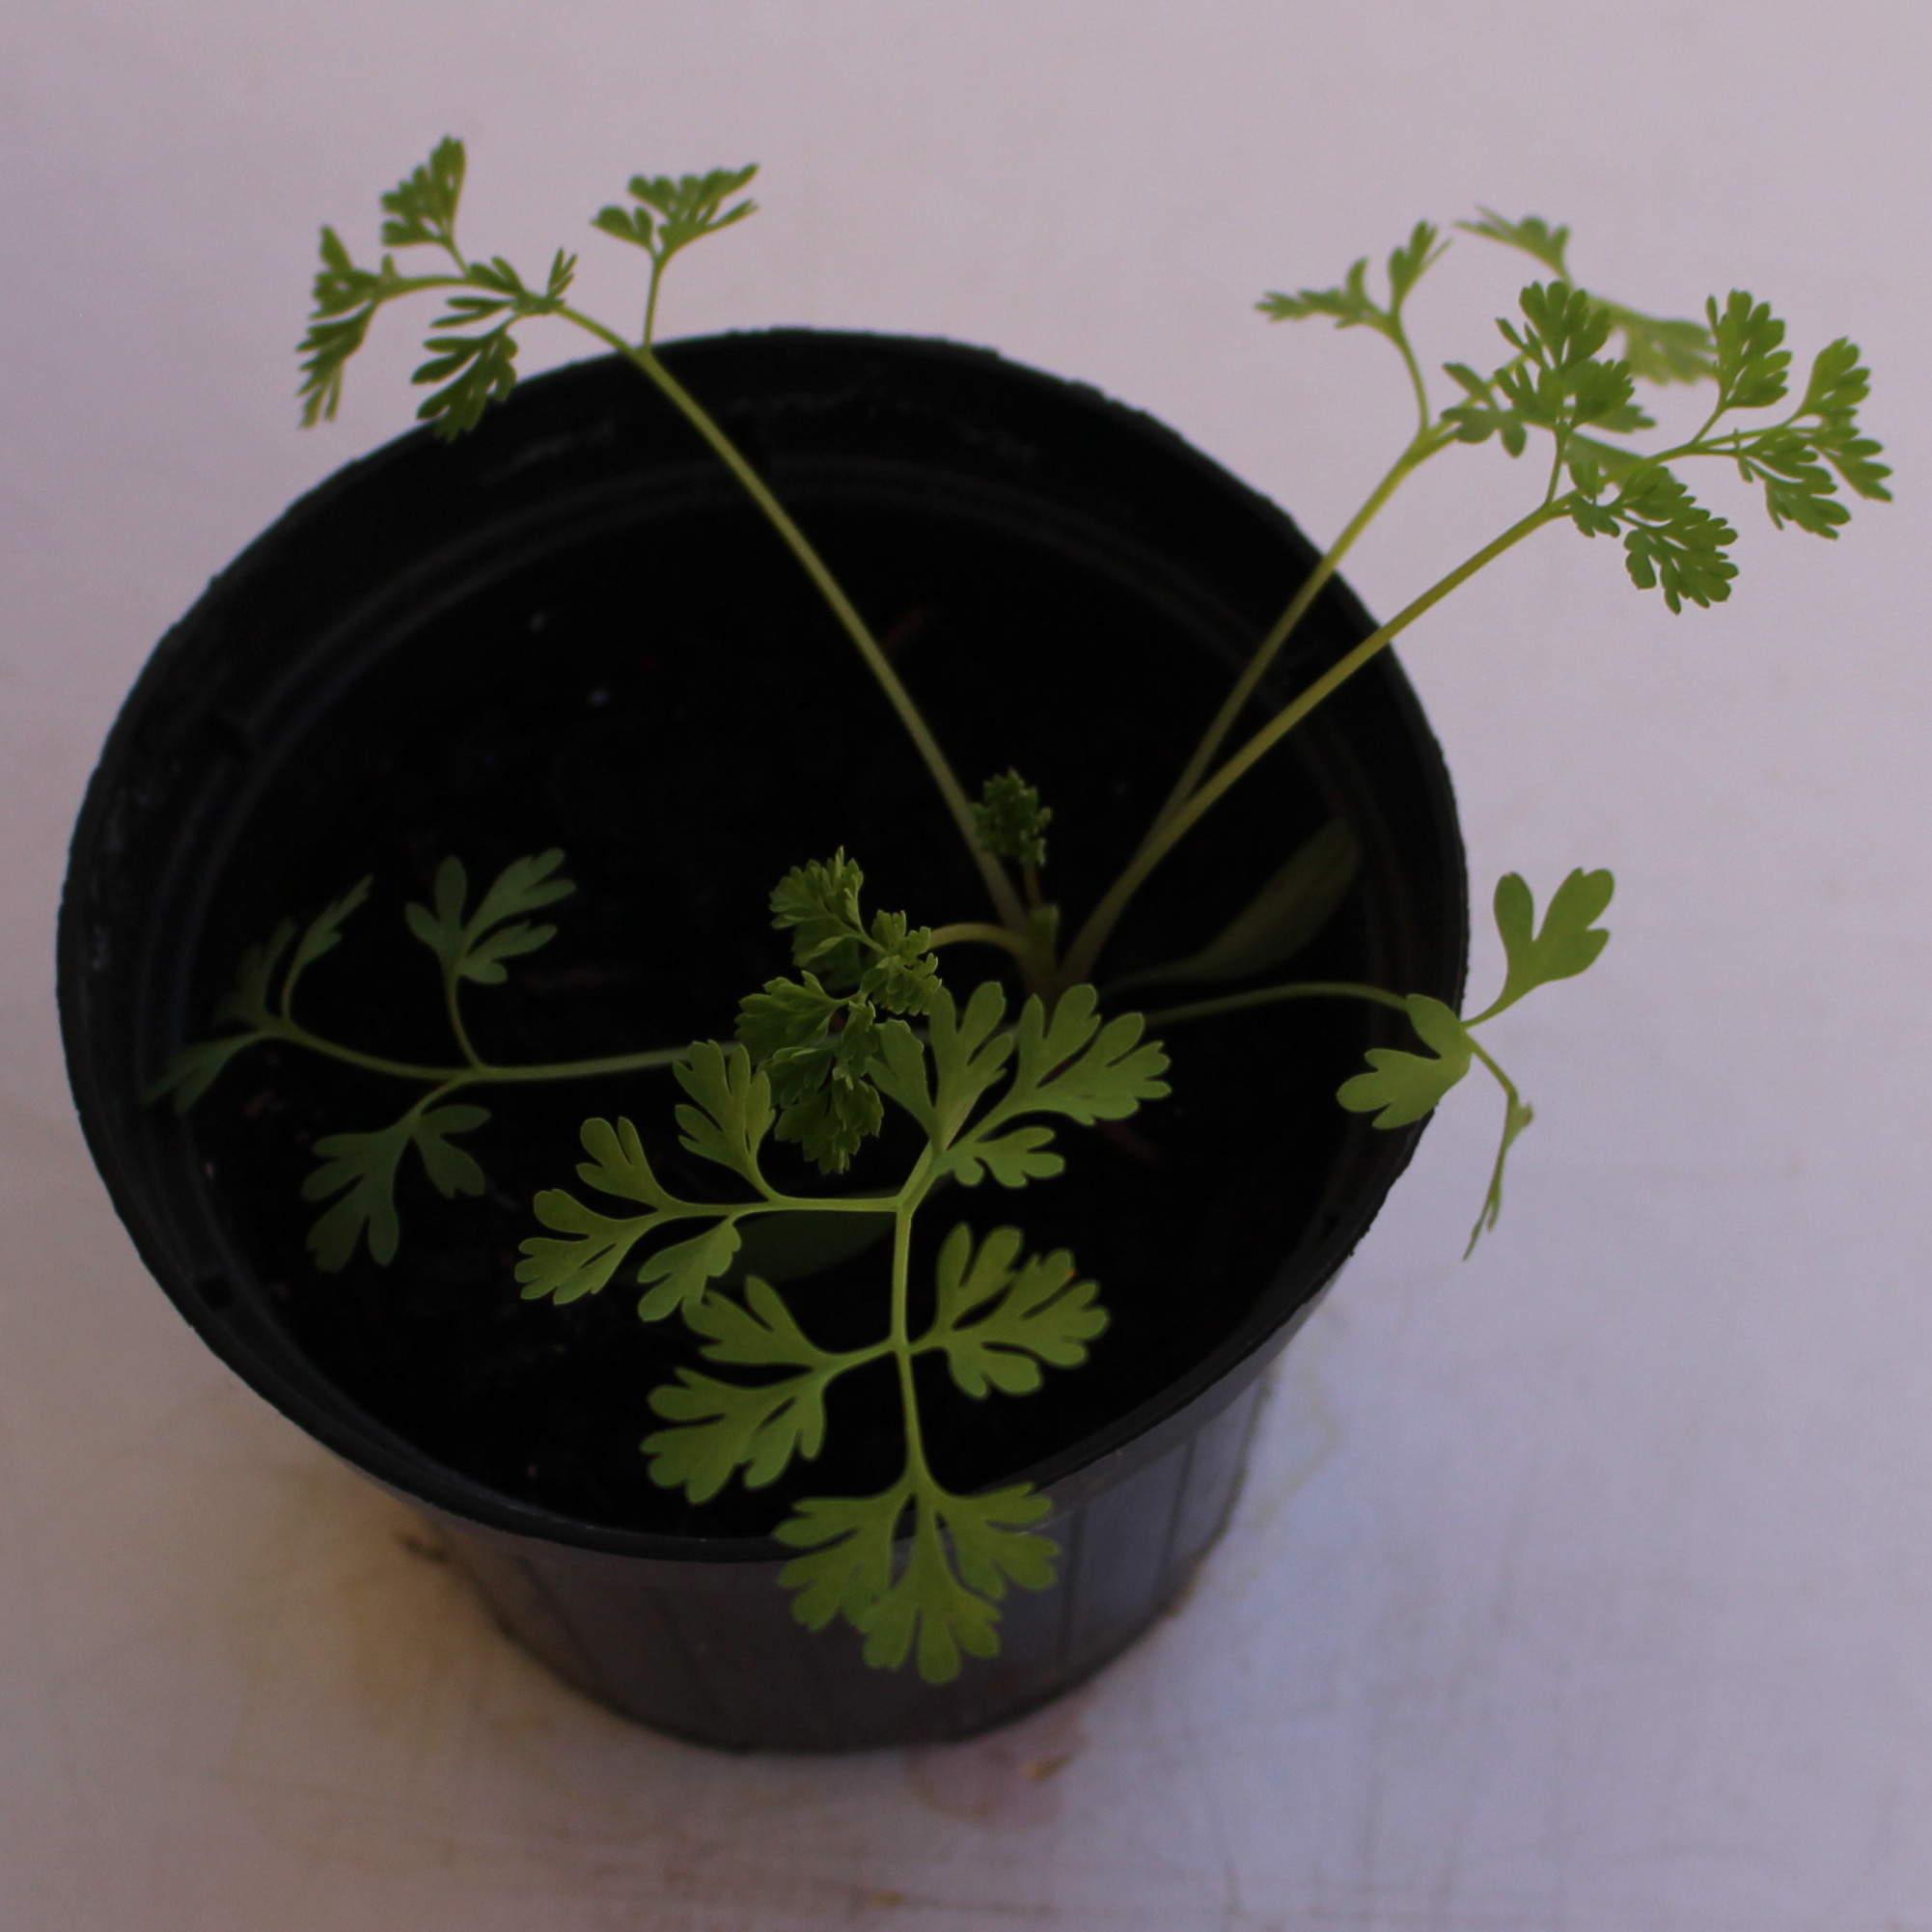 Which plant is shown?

Fumaria officinalis
